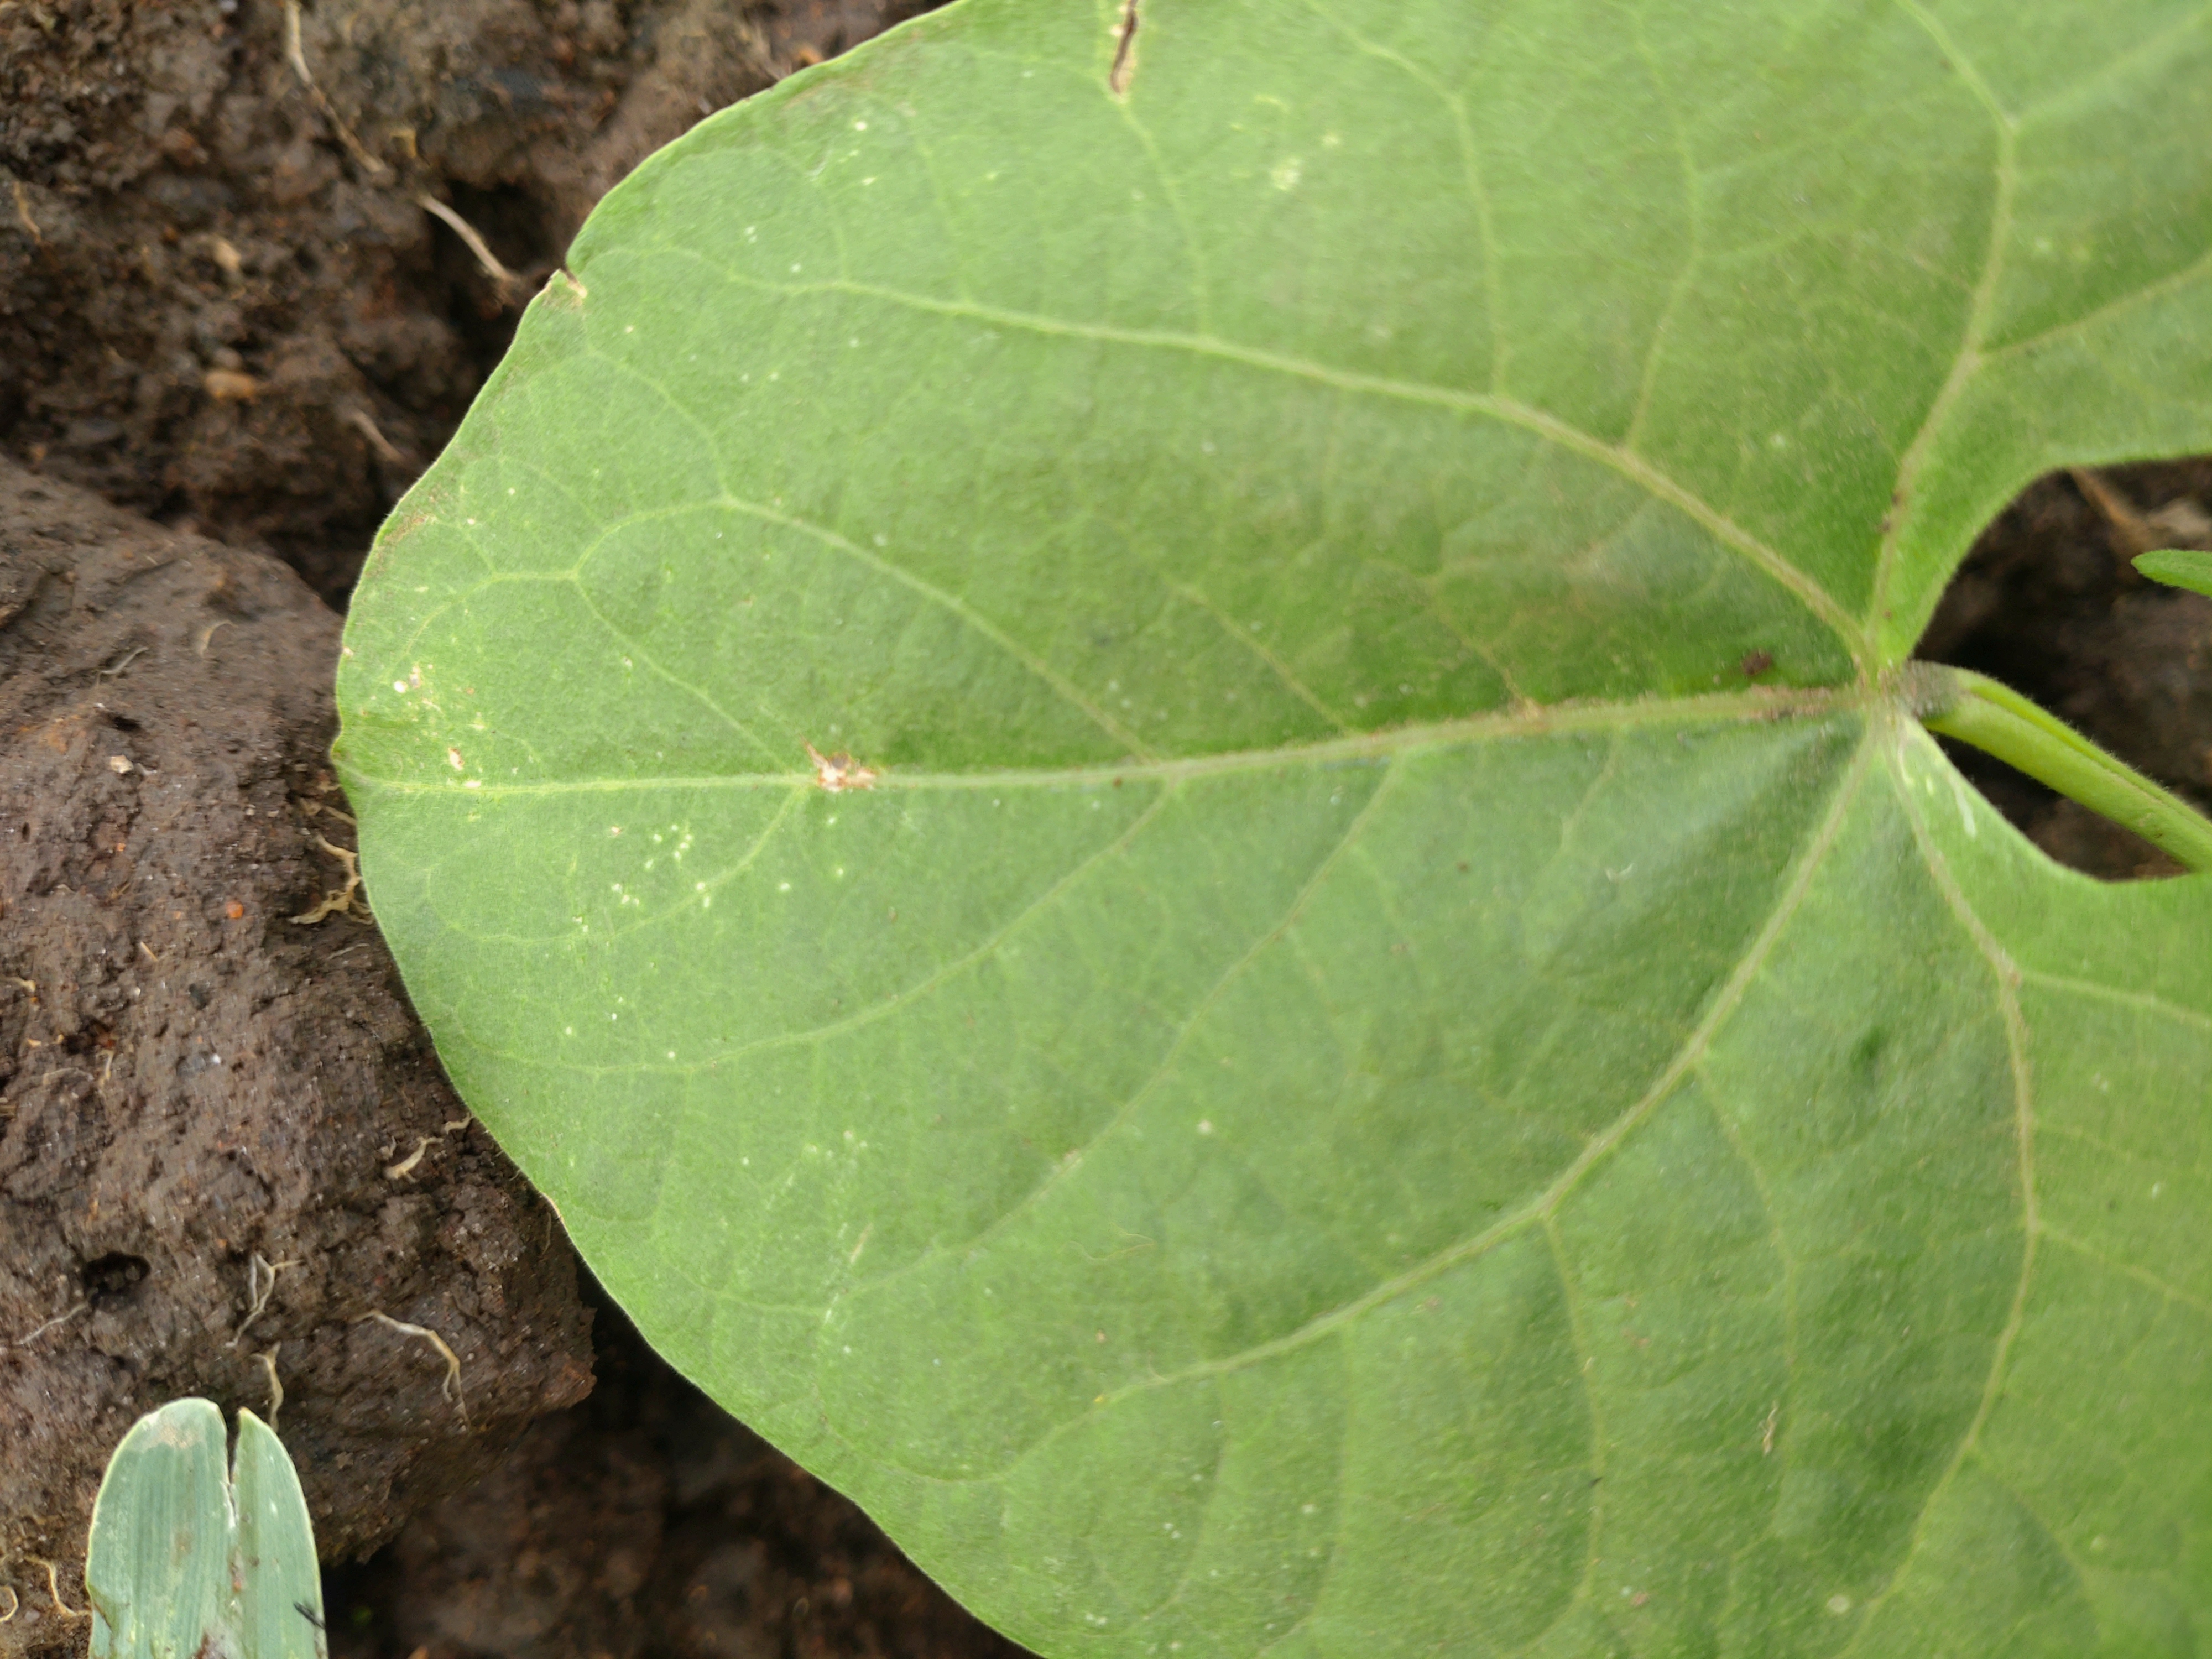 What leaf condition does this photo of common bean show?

healthy
